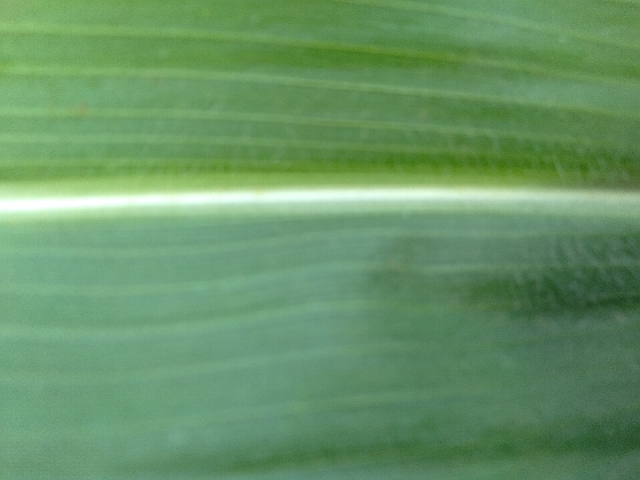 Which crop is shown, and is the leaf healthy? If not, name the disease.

maize, healthy
